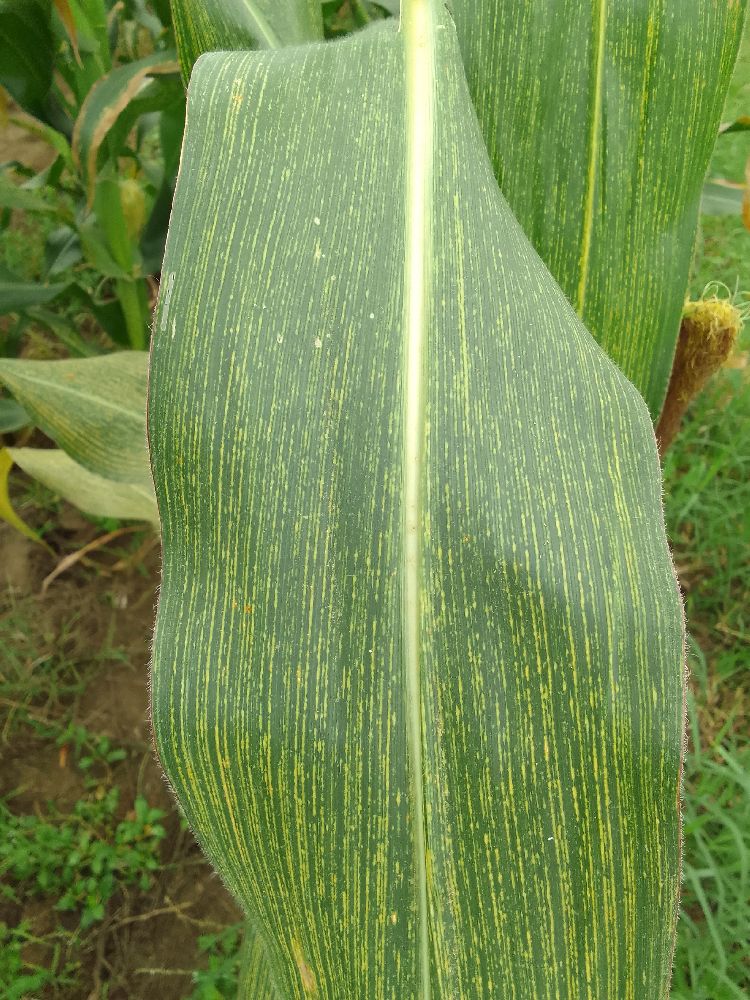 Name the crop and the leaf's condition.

maize, maize streak virus
